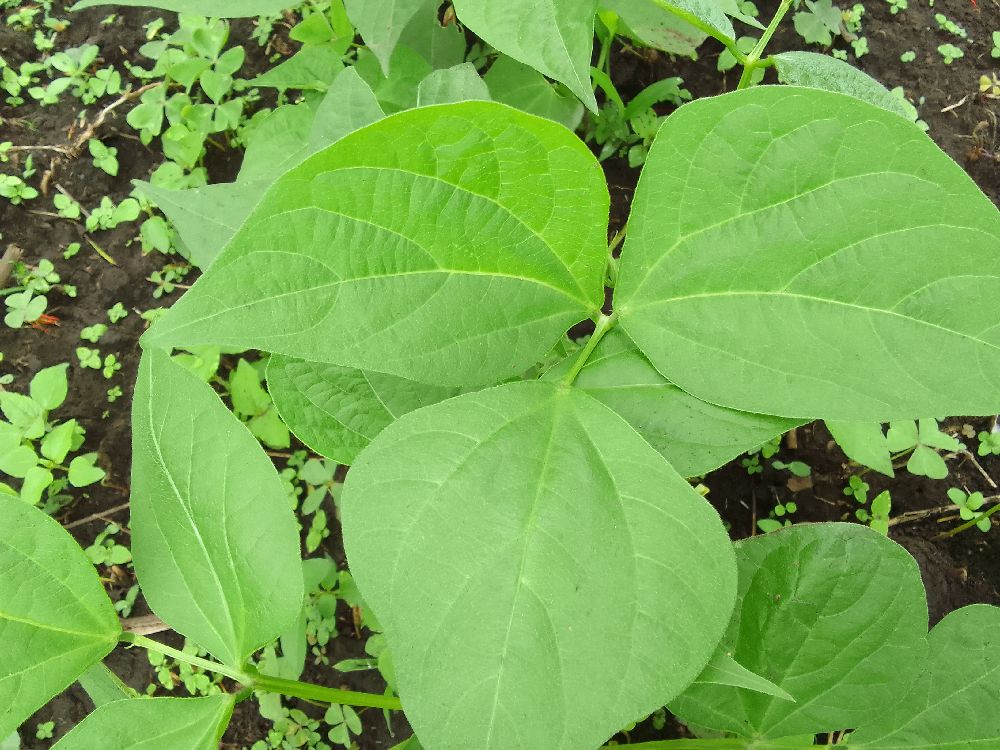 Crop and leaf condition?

common bean, healthy
